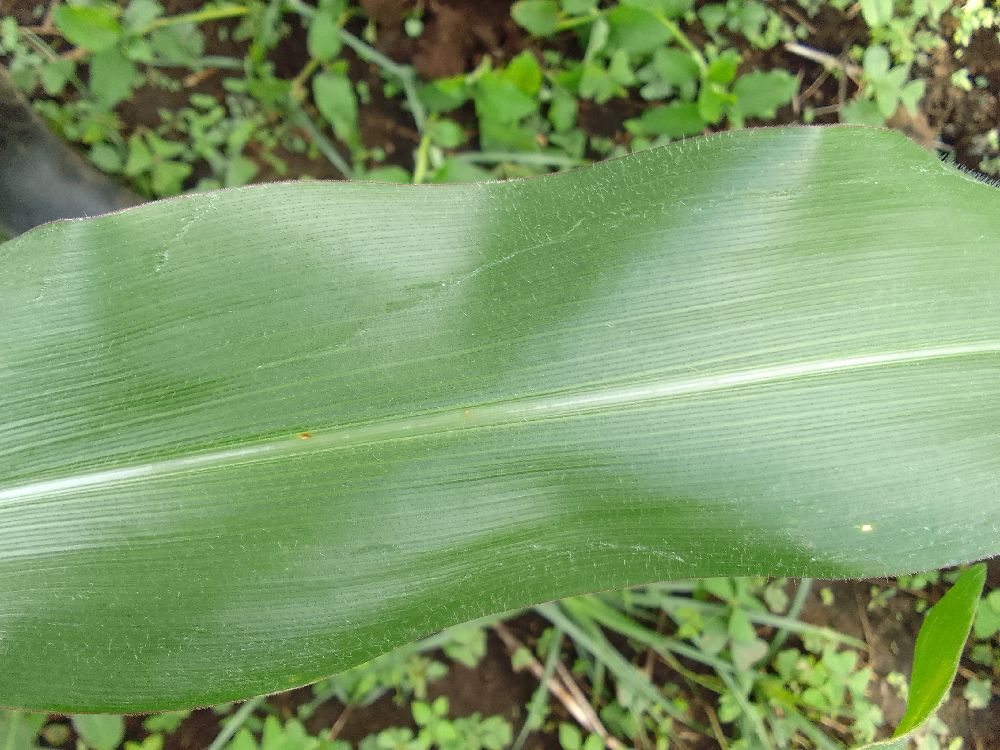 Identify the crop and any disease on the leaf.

maize, healthy
